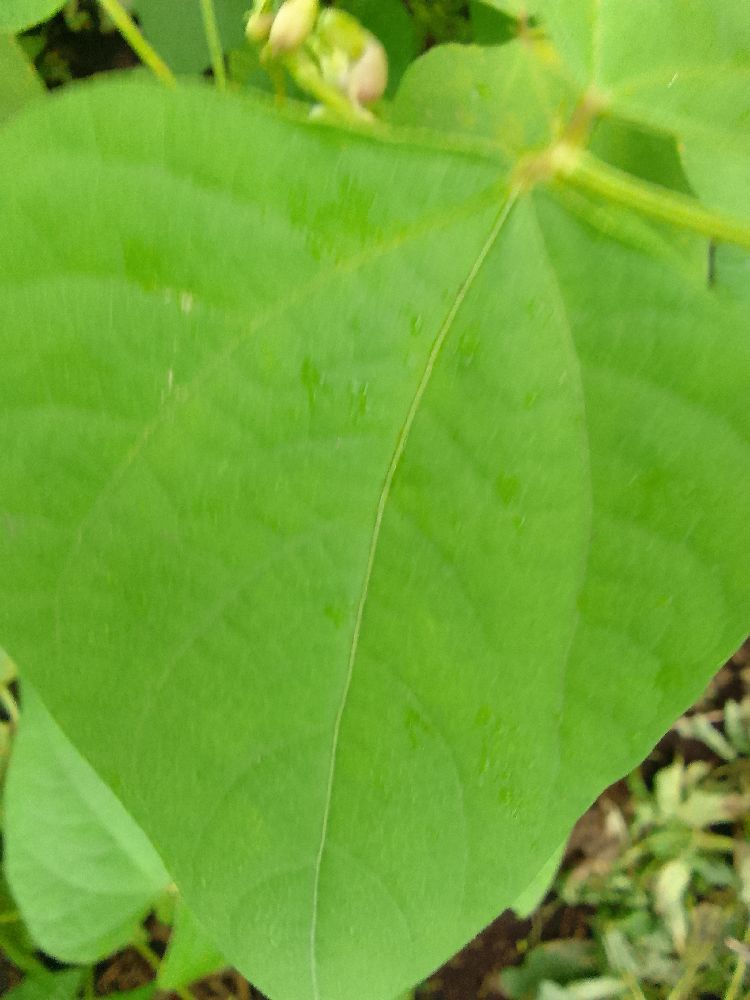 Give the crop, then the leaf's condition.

common bean, healthy
